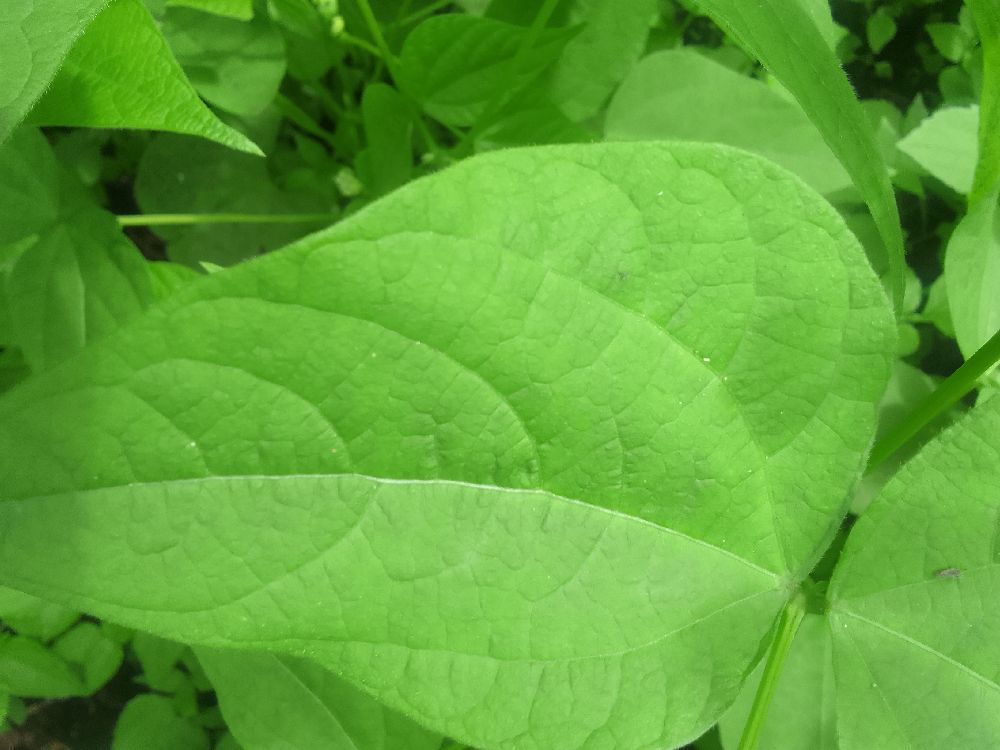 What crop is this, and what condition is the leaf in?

common bean, healthy
